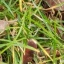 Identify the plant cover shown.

grass
